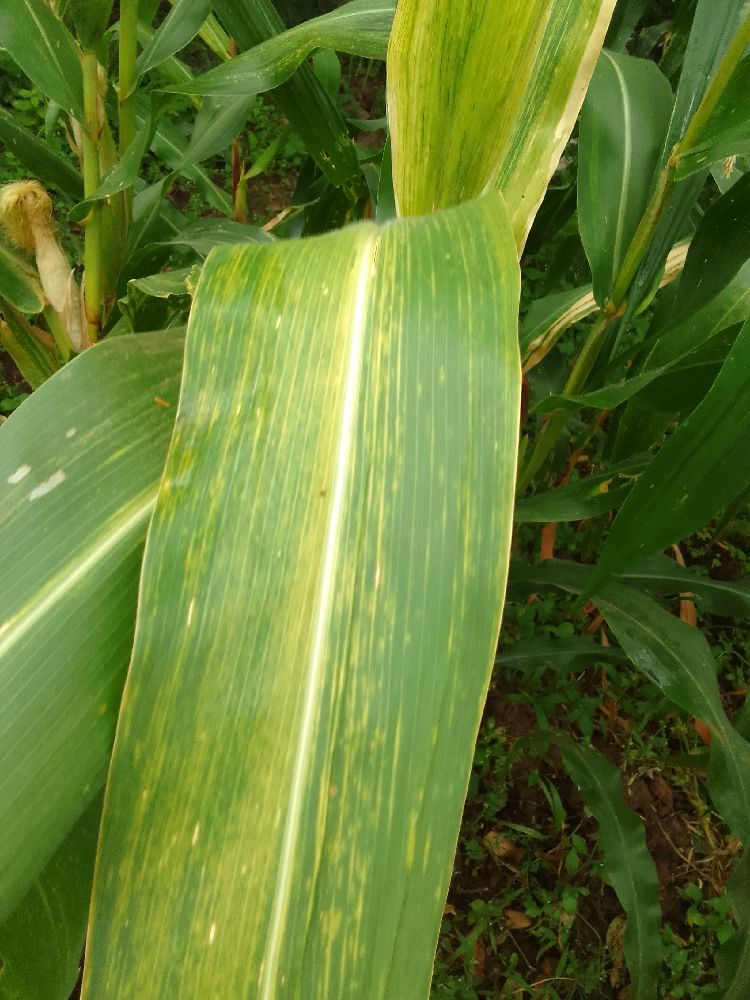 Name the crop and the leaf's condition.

maize, maize lethal necrosis
